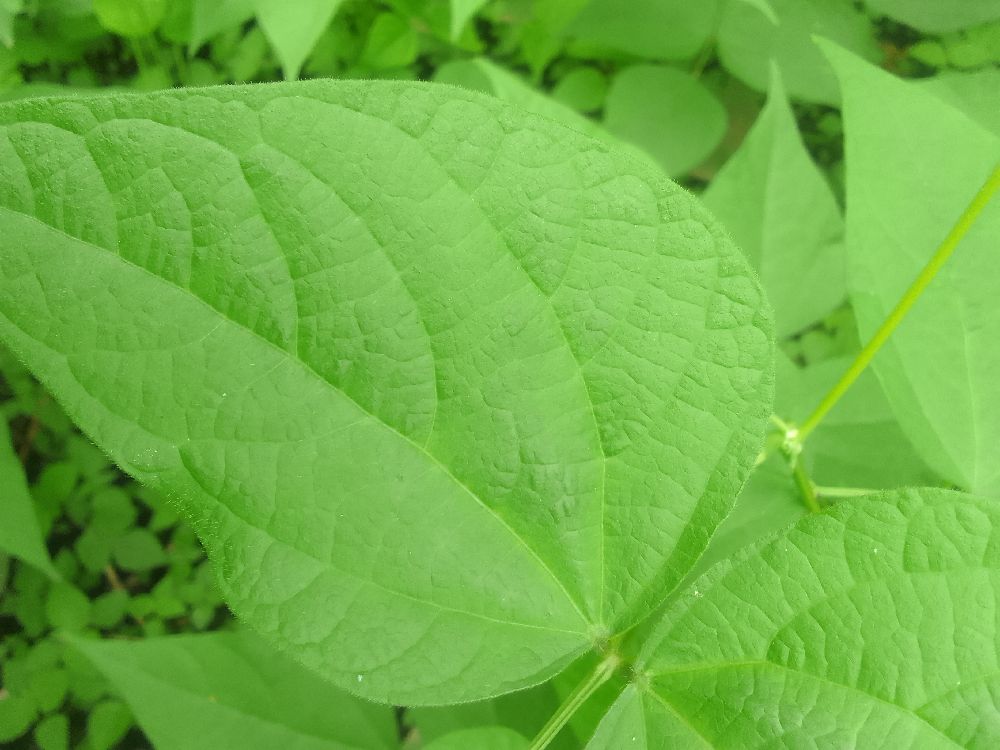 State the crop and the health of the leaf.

common bean, healthy
